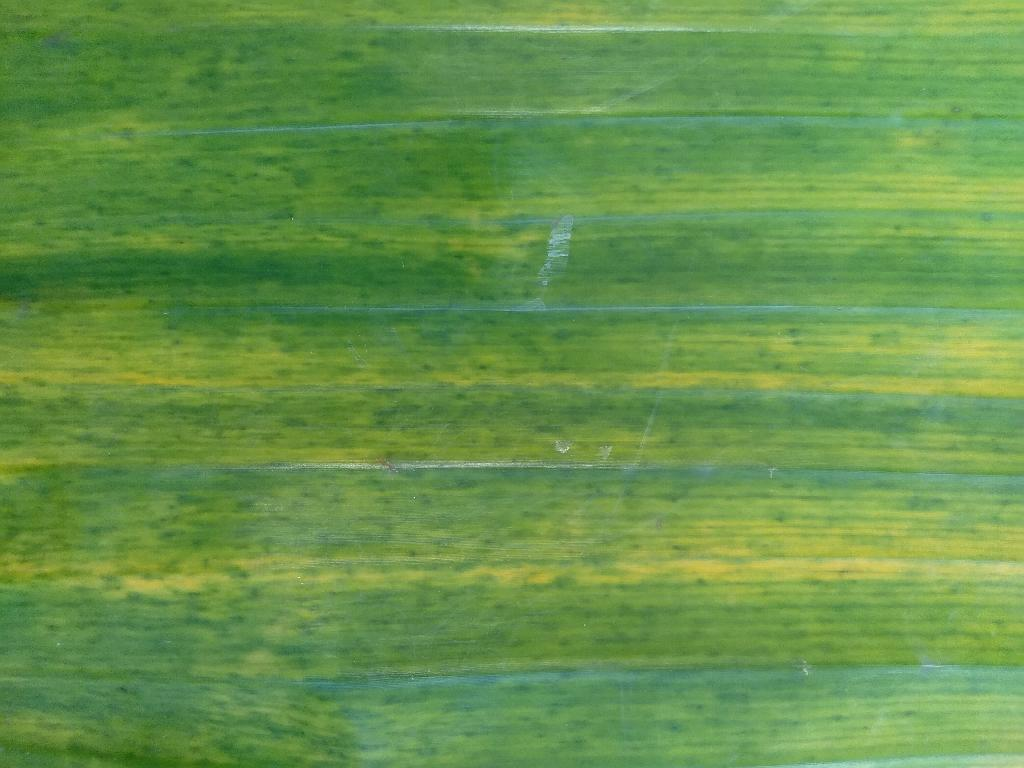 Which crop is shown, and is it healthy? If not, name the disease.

banana, fusarium wilt race 1
